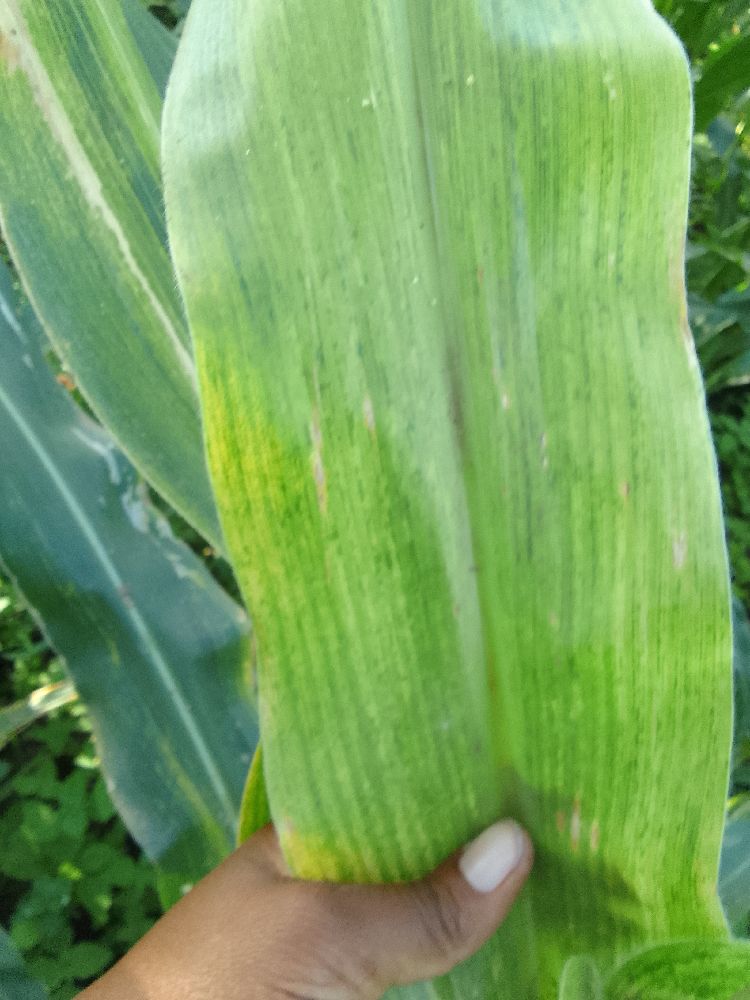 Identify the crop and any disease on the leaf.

maize, maize lethal necrosis
